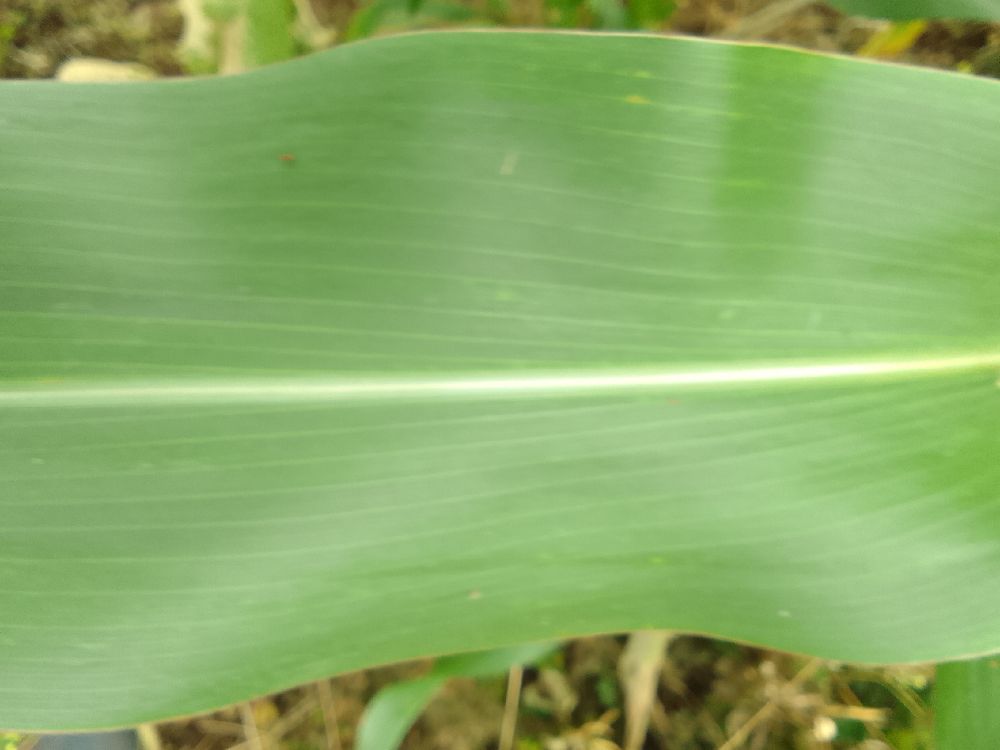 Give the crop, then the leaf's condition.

maize, healthy
